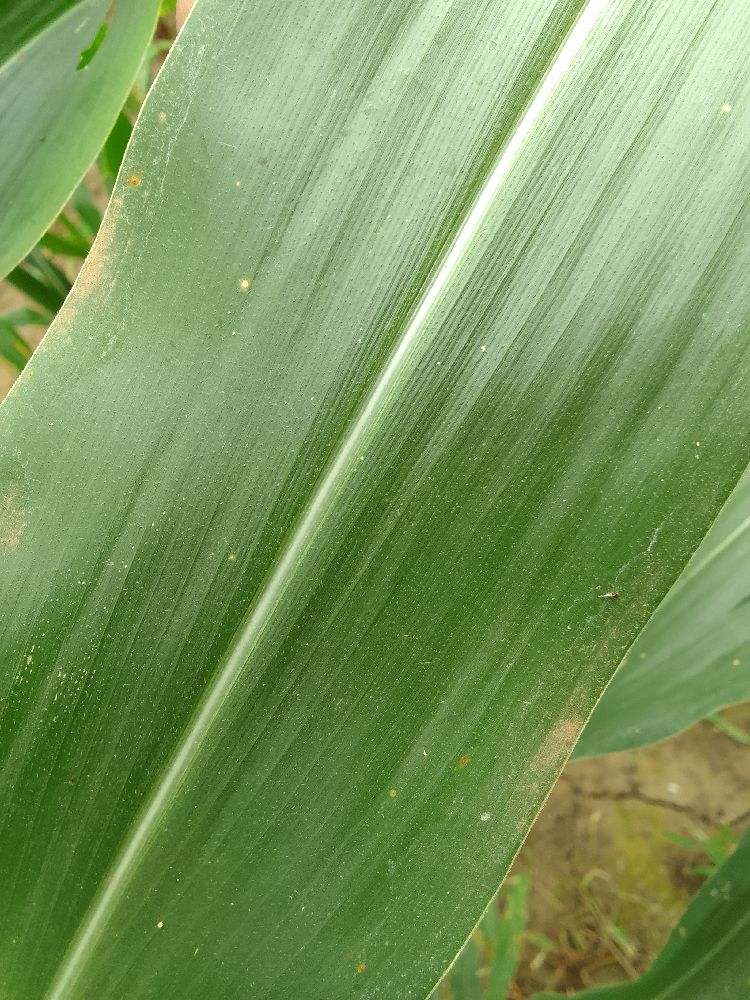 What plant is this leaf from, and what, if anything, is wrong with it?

maize, healthy
